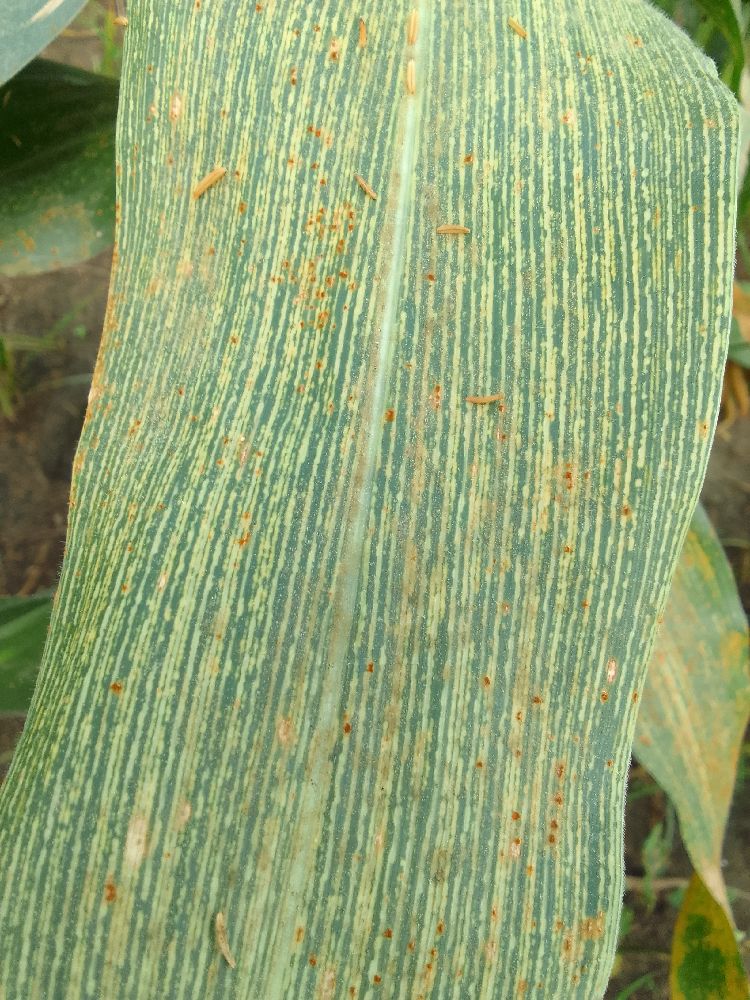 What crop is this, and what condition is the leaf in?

maize, maize streak virus
